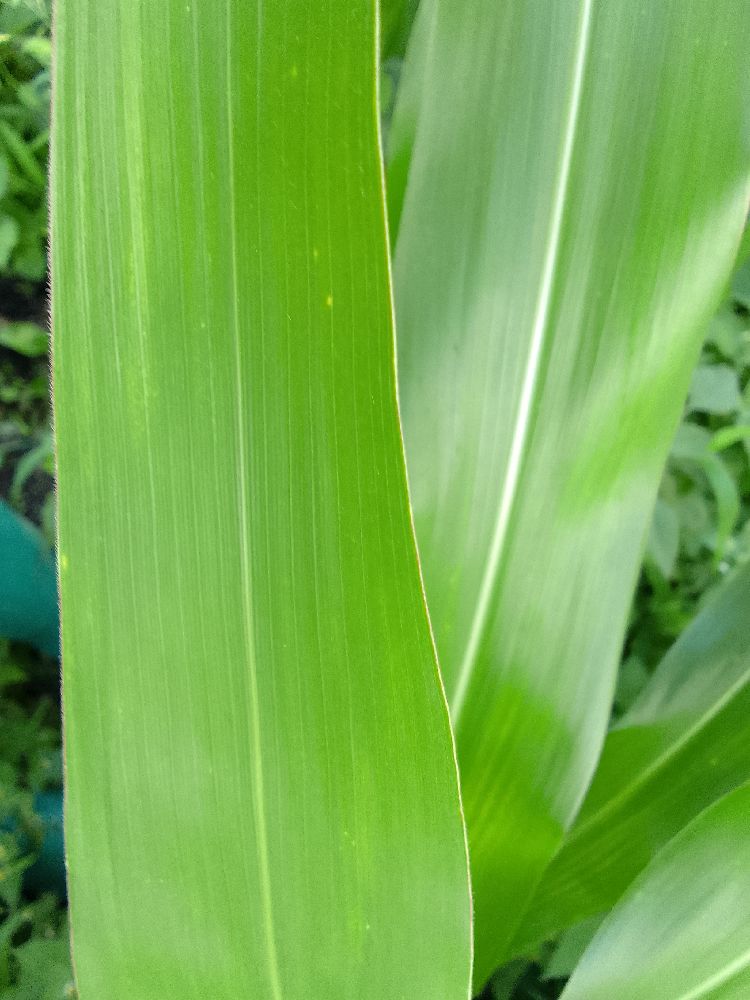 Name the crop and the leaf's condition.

maize, healthy
